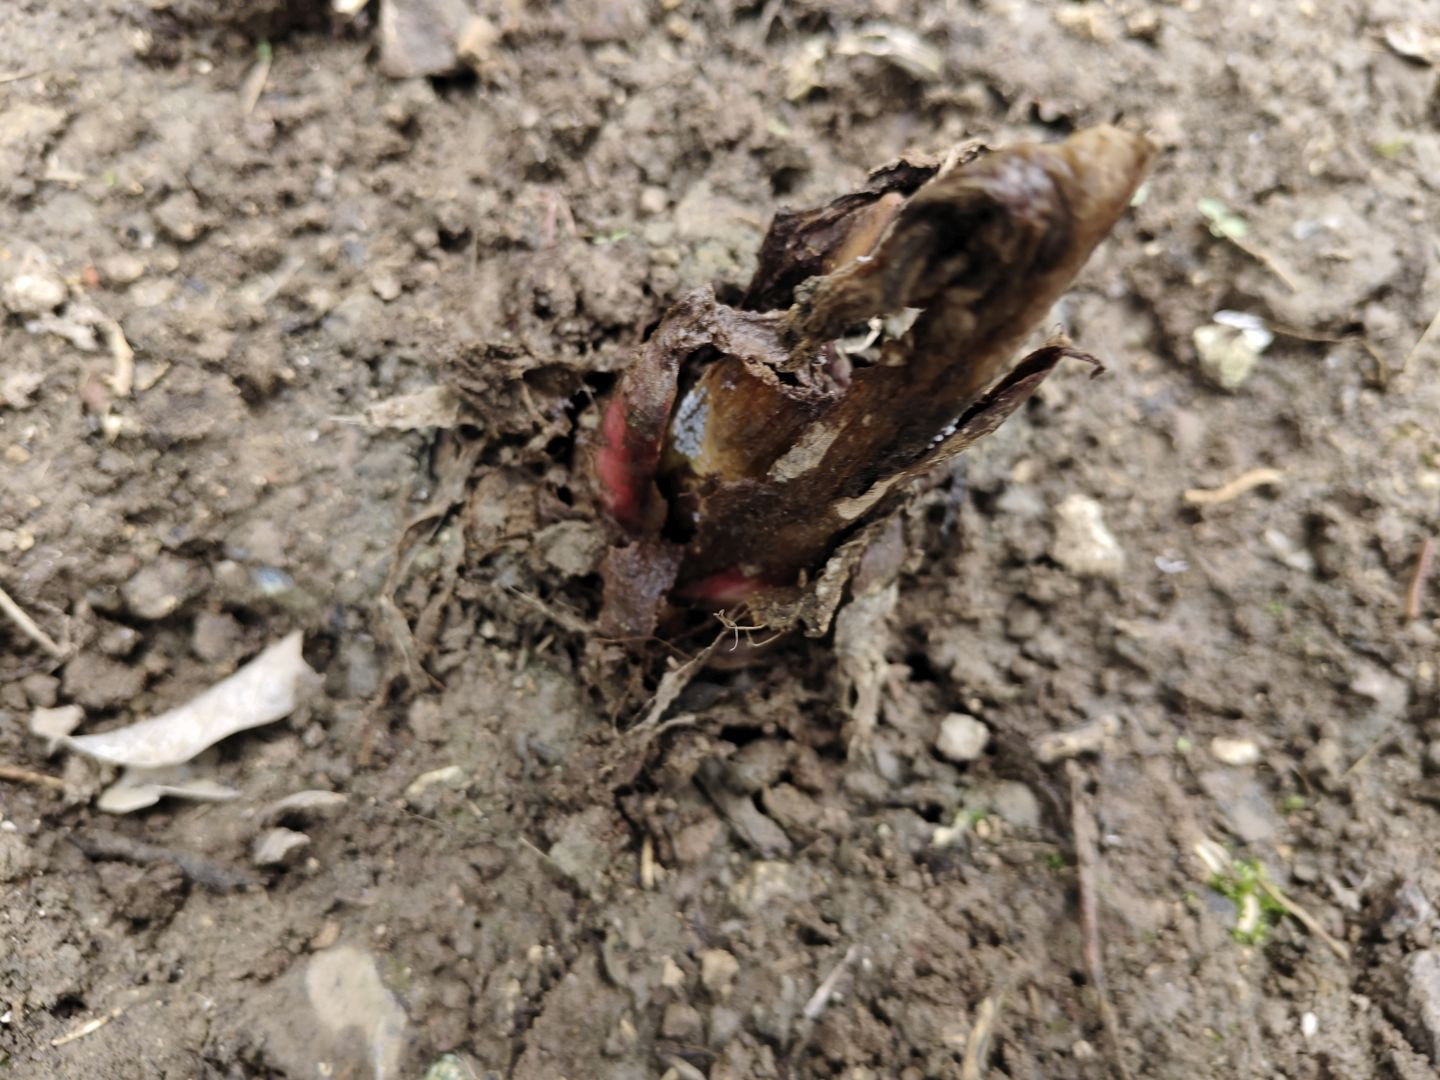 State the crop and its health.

taro, root rot
